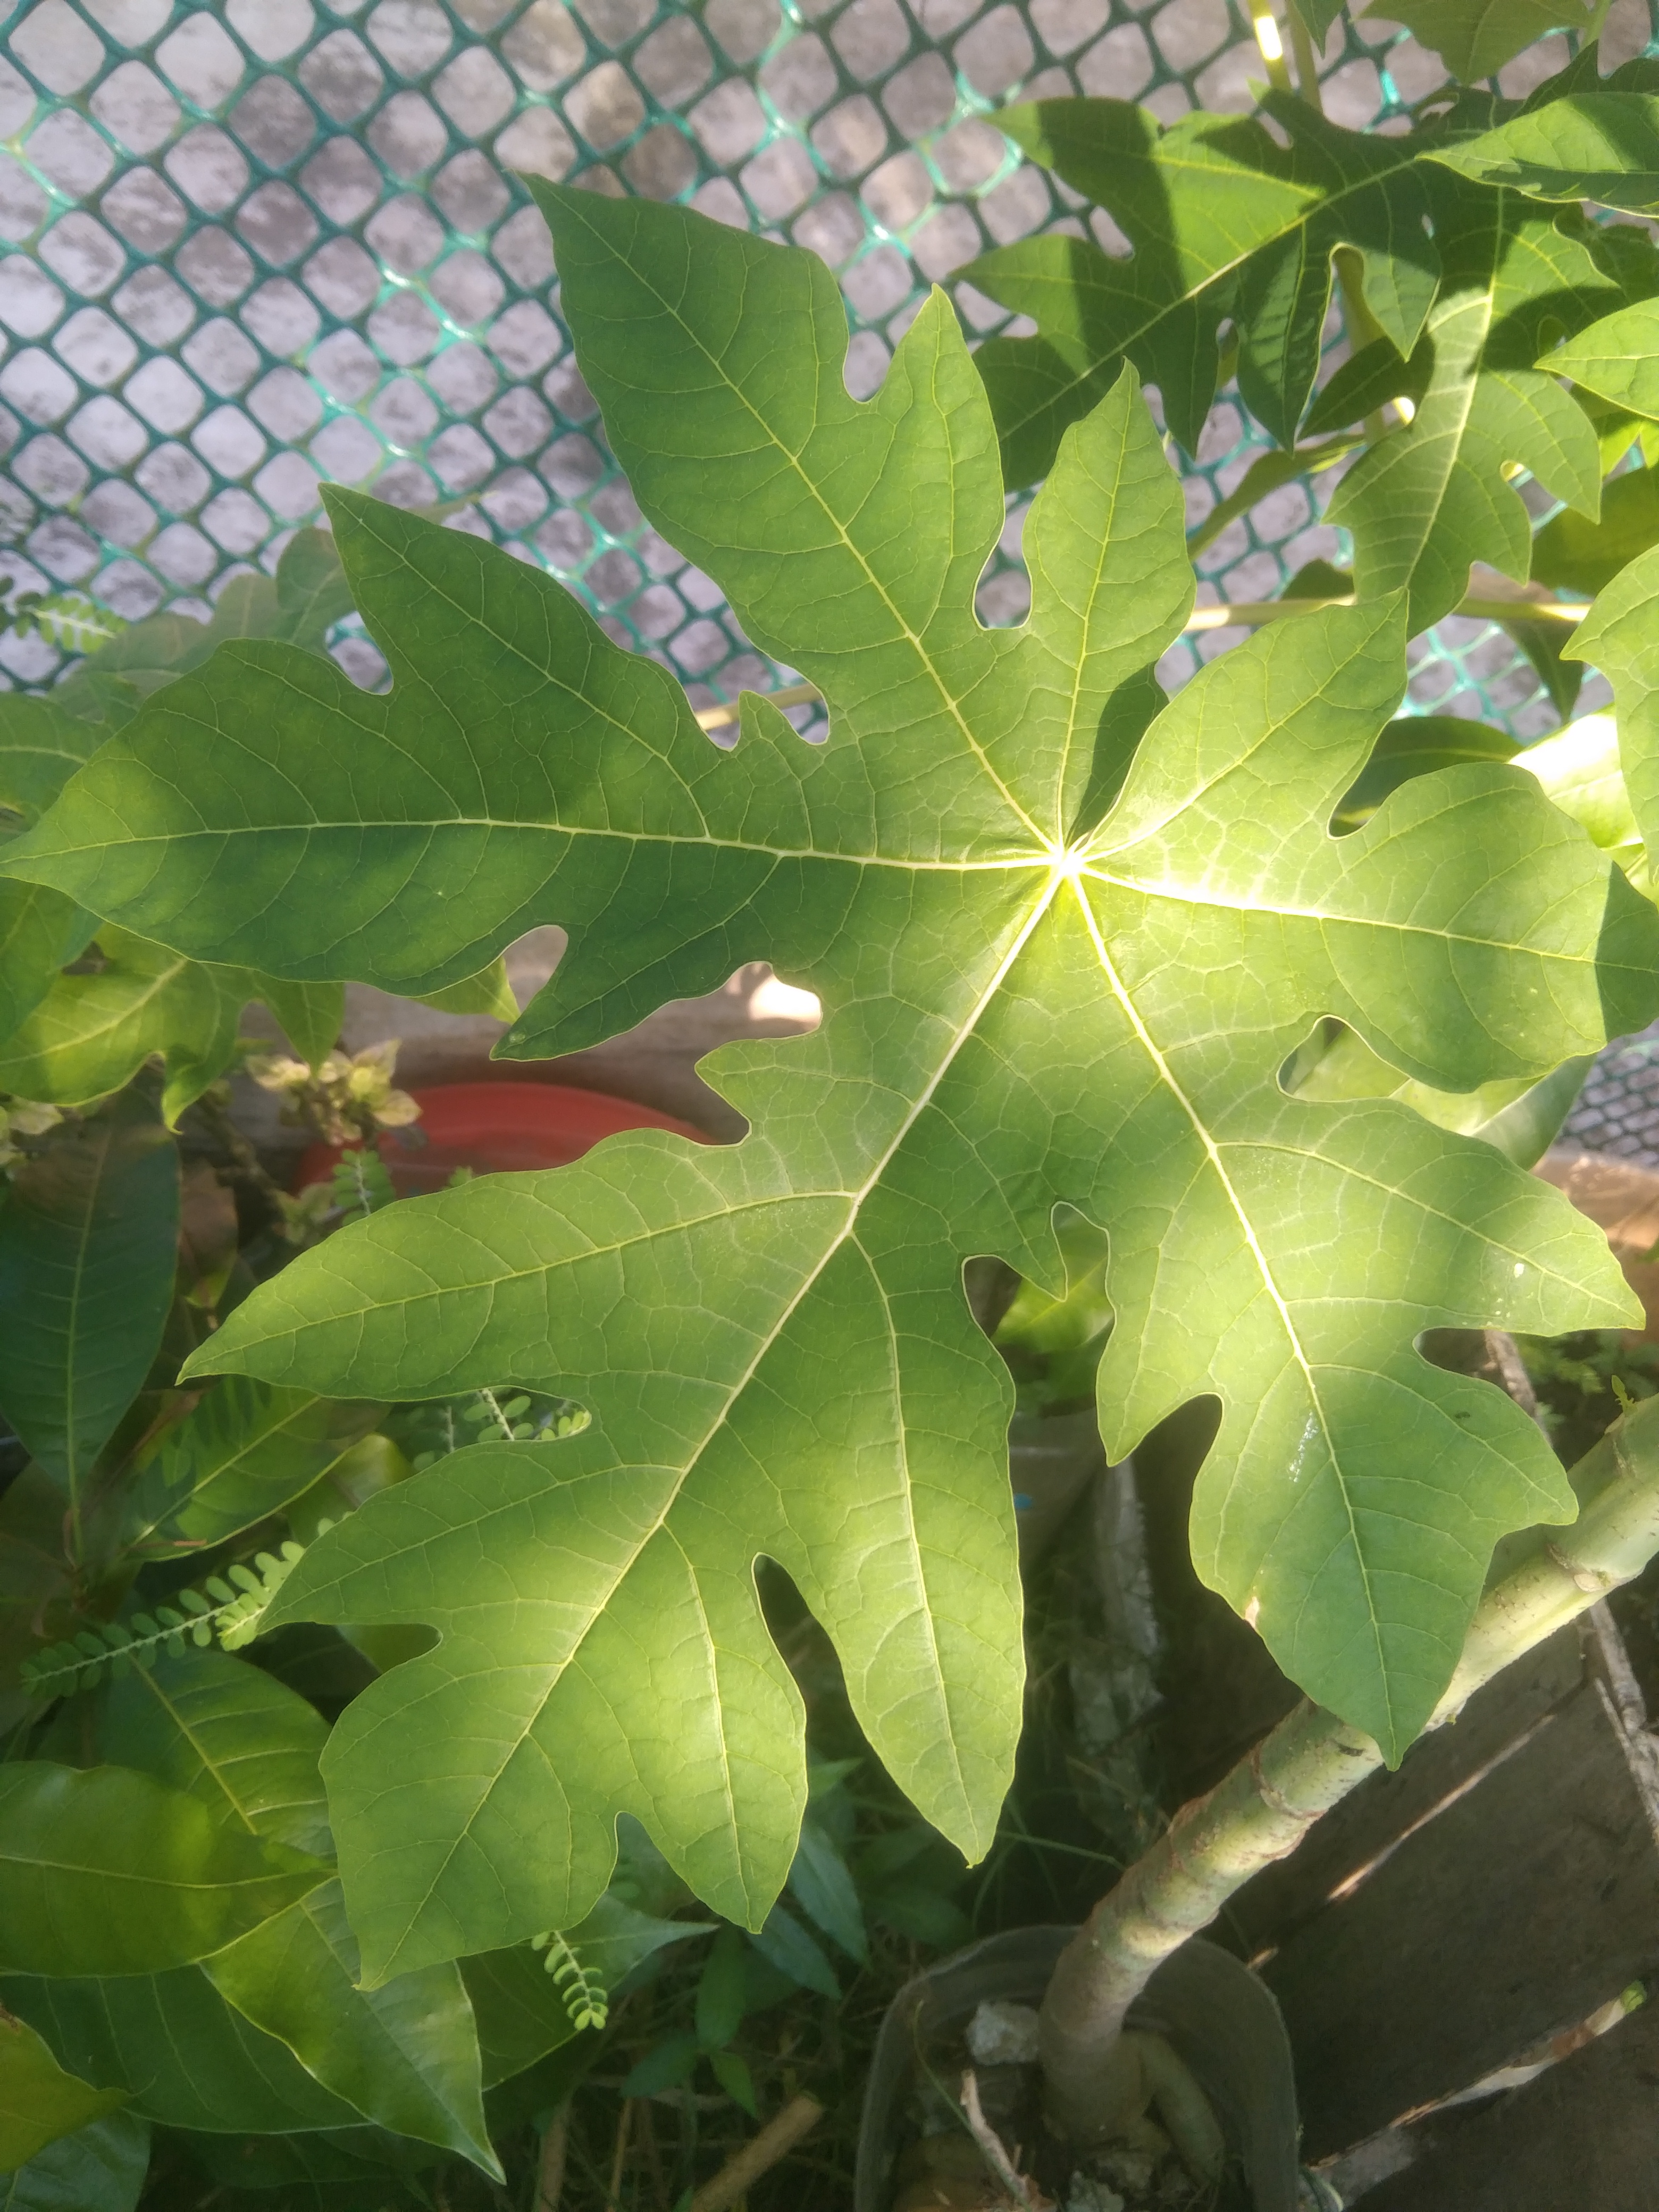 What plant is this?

papaya
